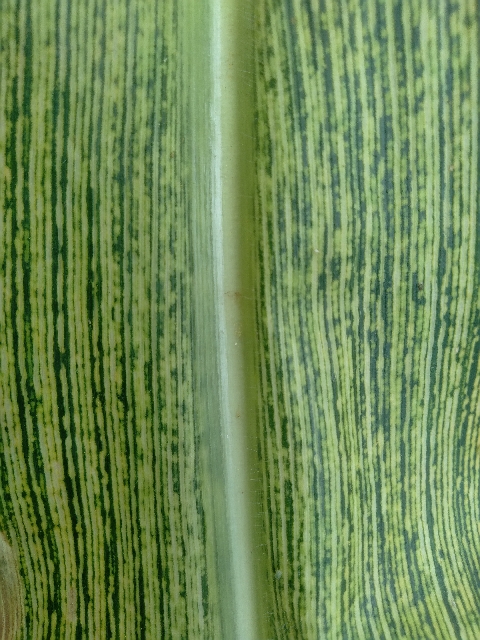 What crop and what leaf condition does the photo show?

maize, maize streak virus
